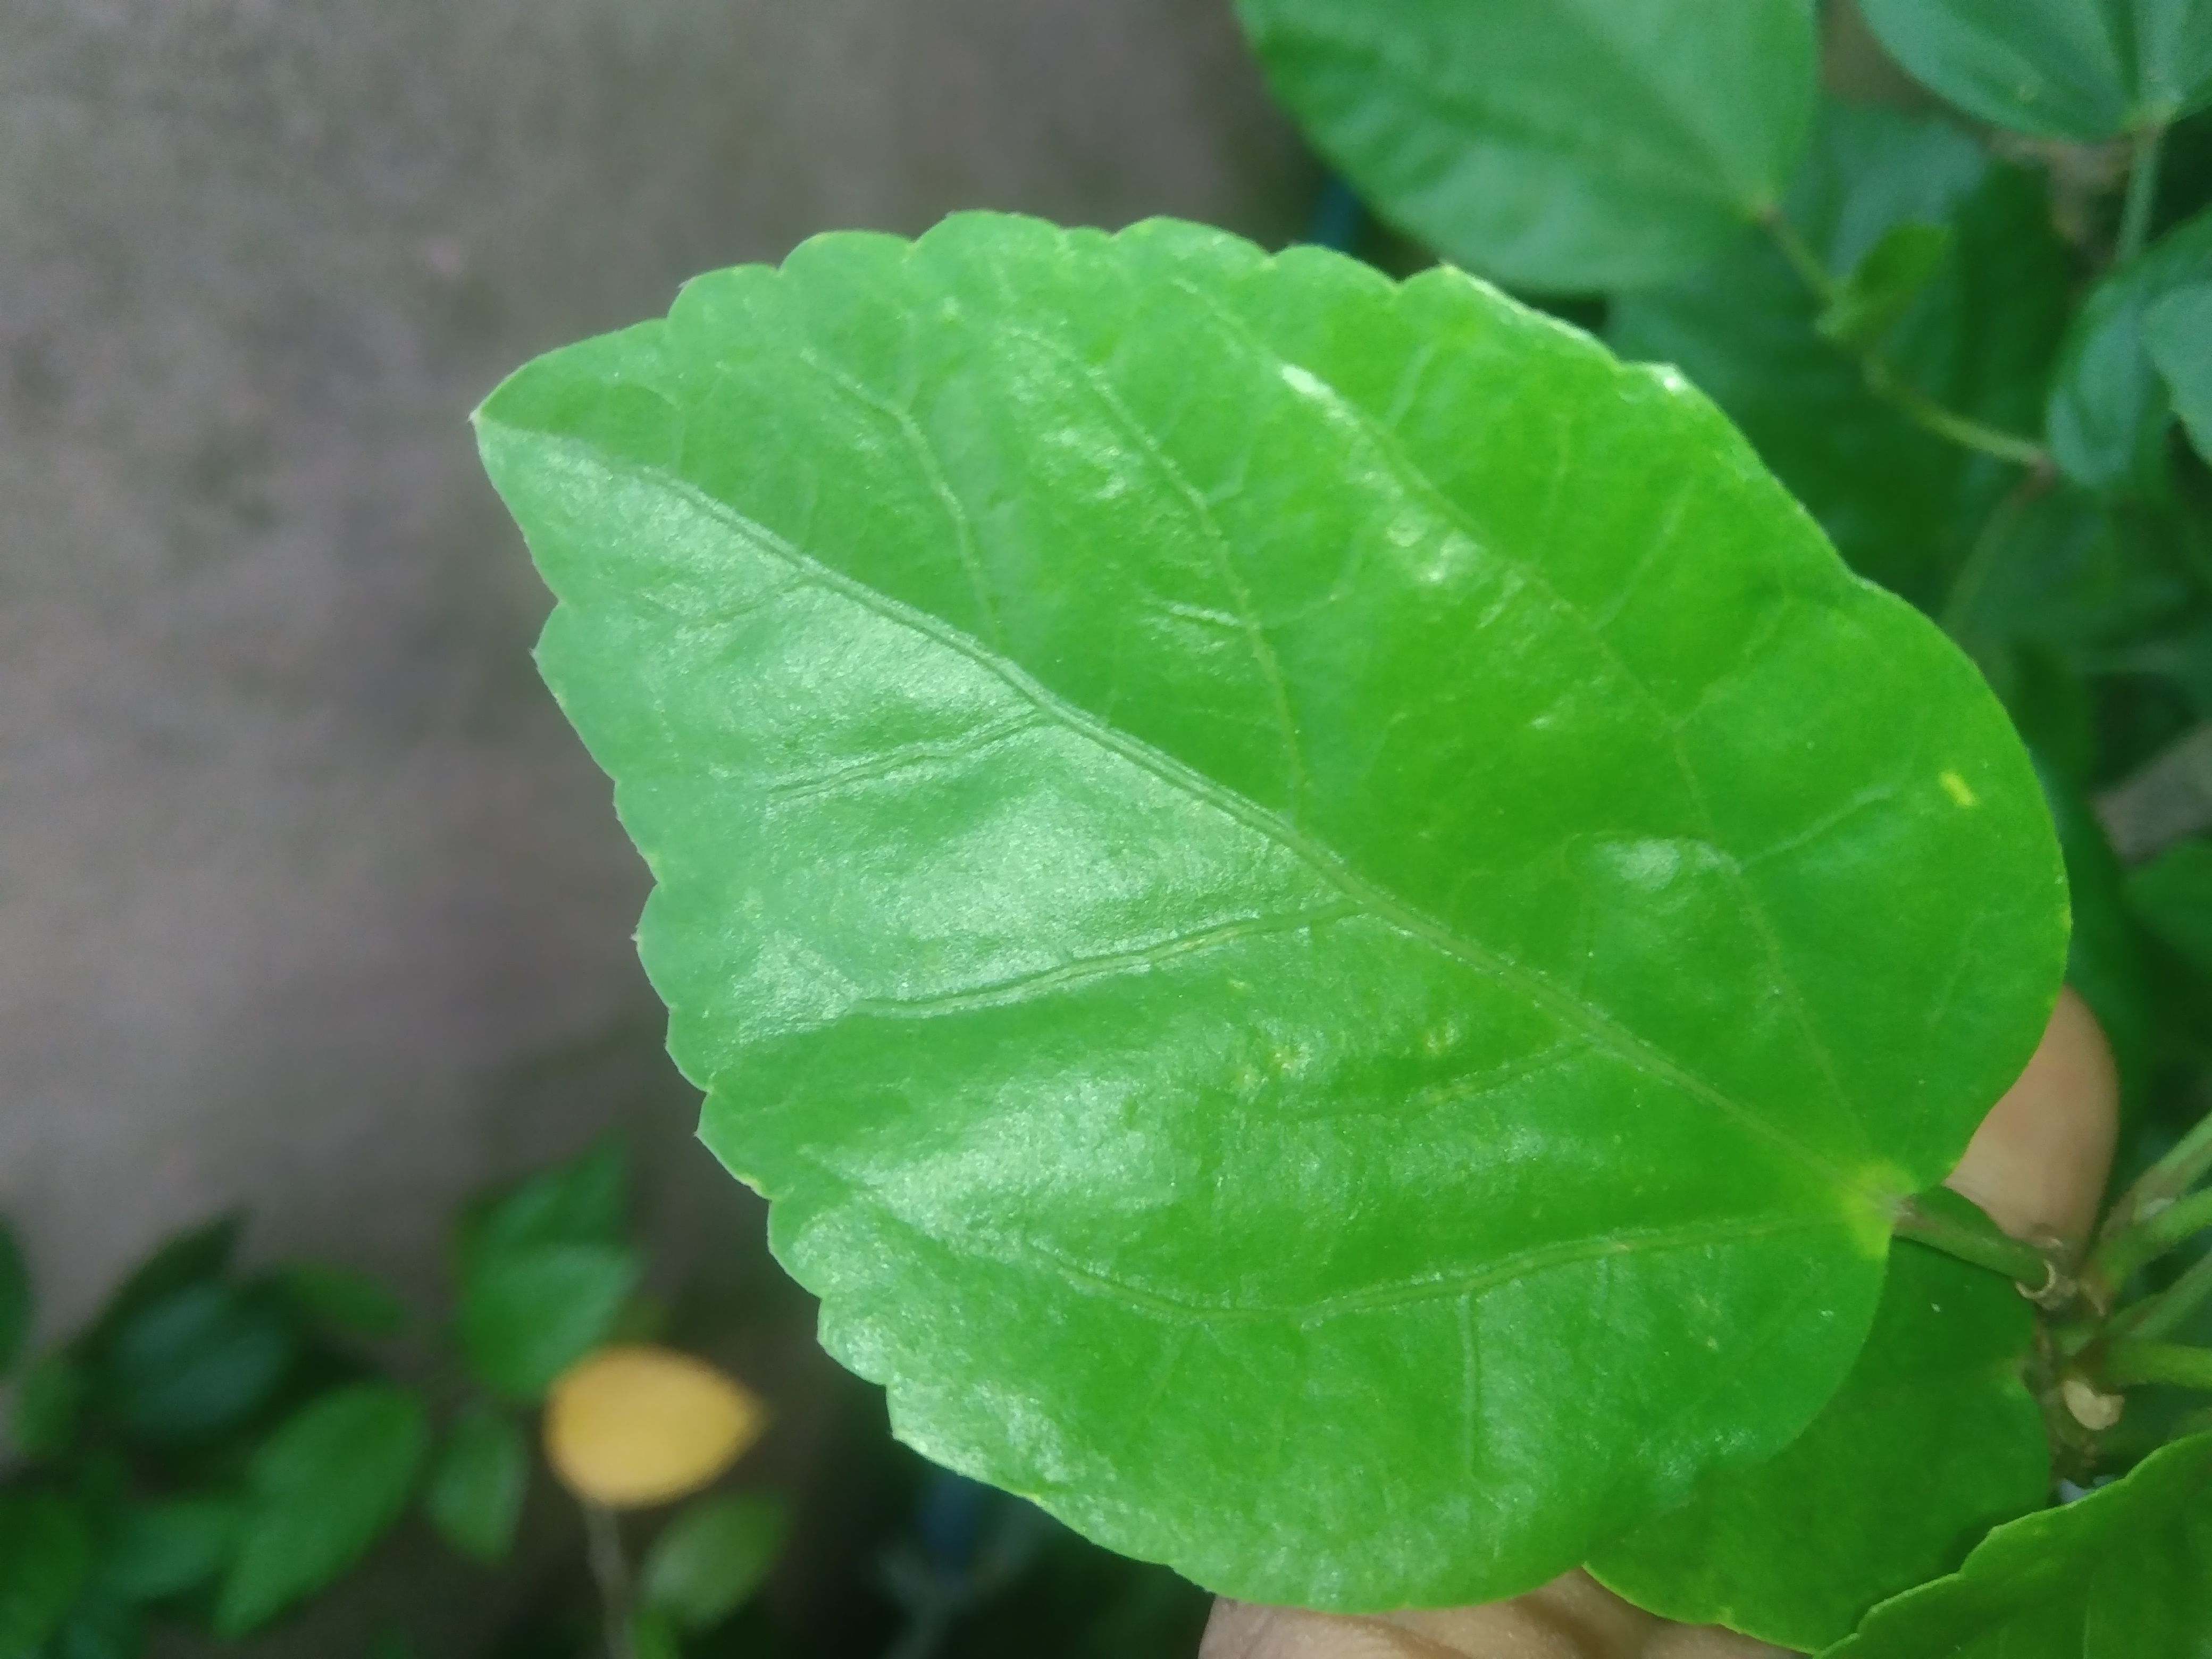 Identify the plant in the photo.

hibiscus
